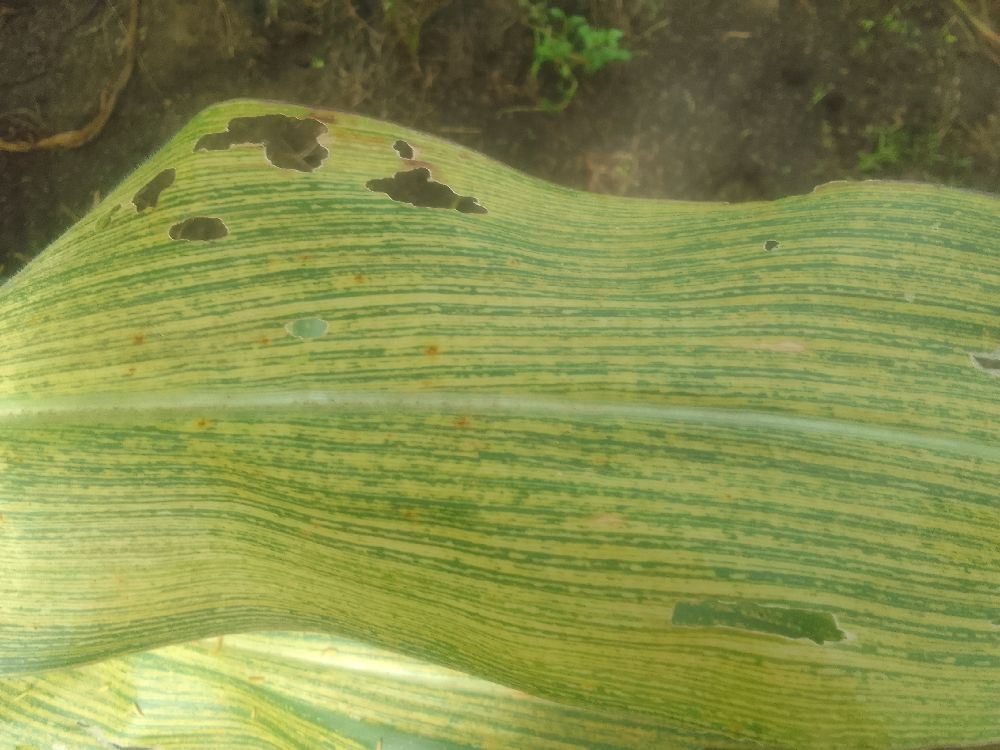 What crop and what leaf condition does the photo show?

maize, maize streak virus
